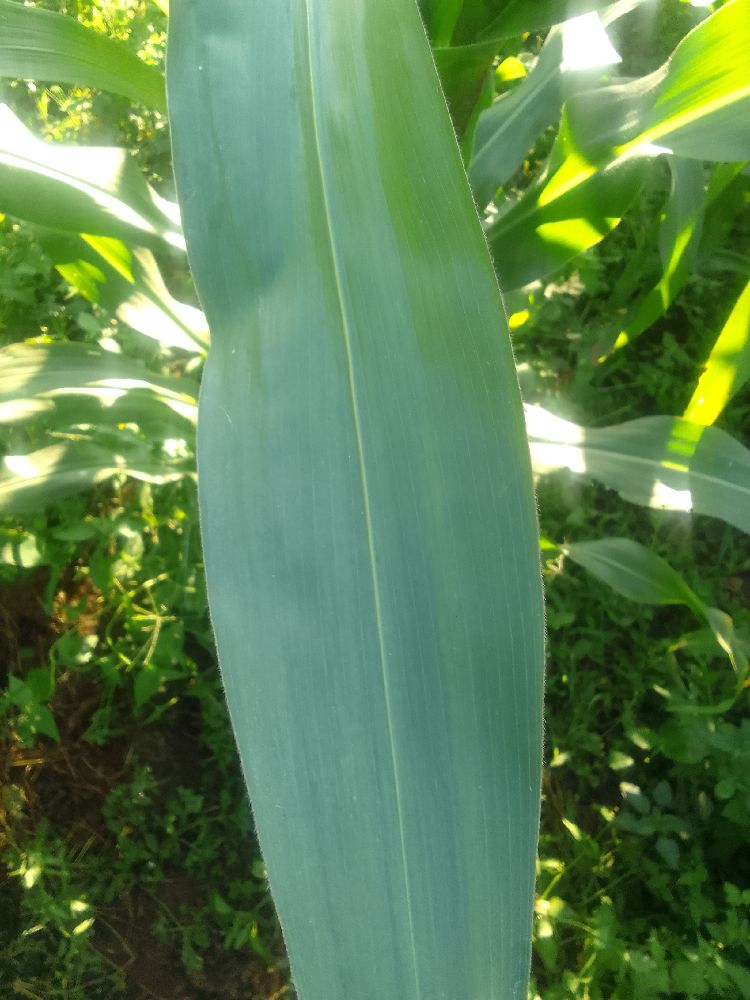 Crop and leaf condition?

maize, healthy
